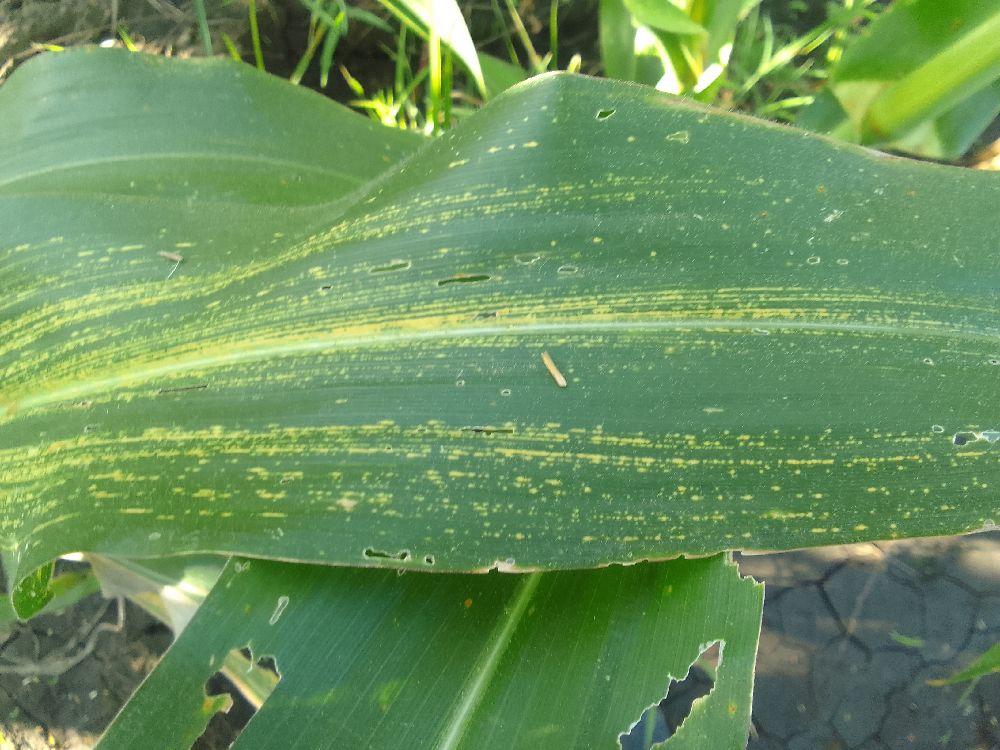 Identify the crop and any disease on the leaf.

maize, maize streak virus
